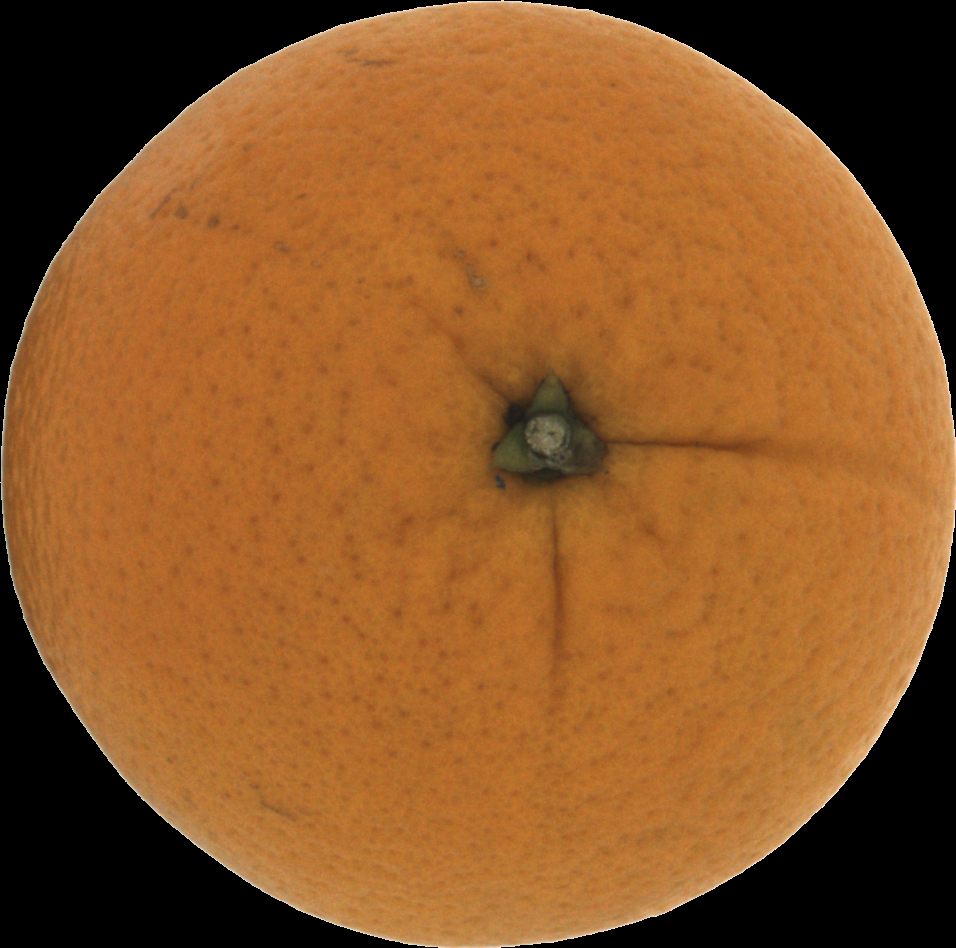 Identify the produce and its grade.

orange, good
